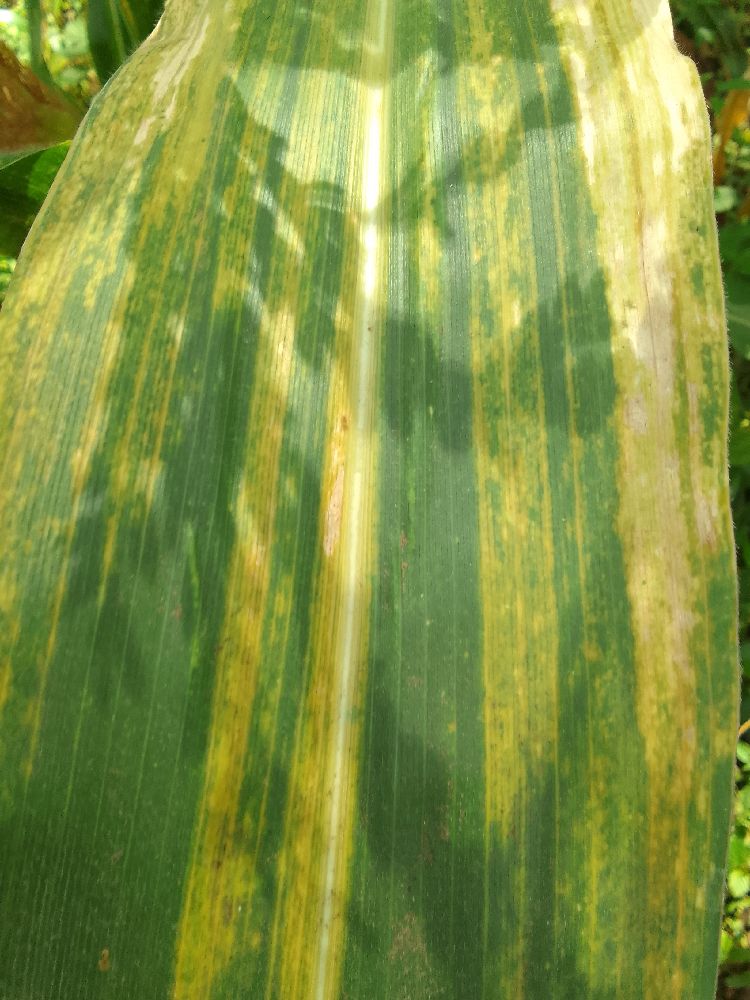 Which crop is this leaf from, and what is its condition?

maize, maize lethal necrosis
